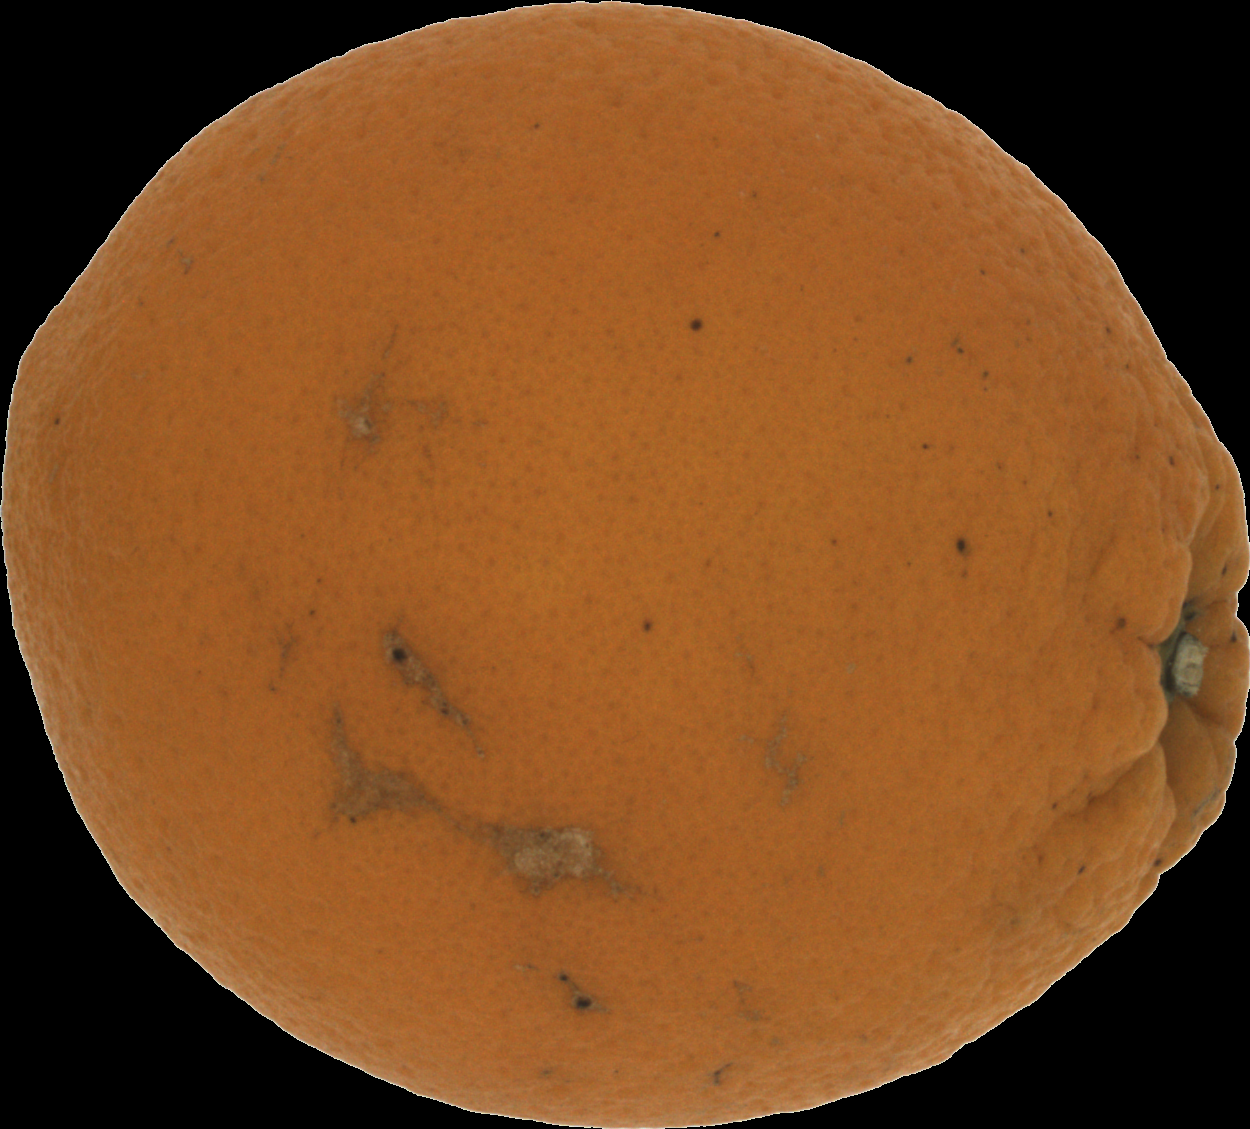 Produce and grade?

orange, bad
